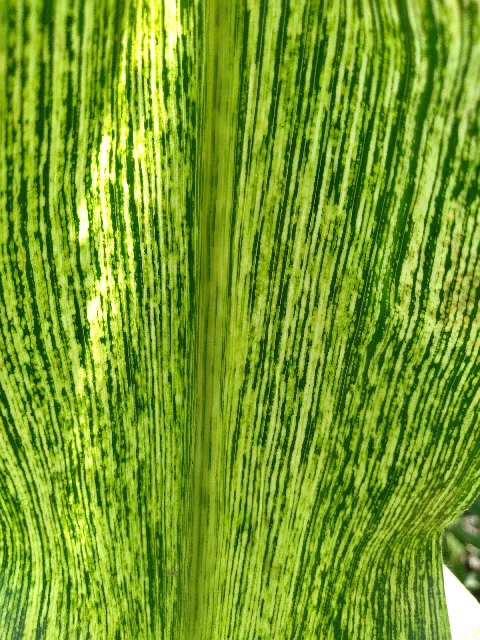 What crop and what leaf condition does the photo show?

maize, maize streak virus
